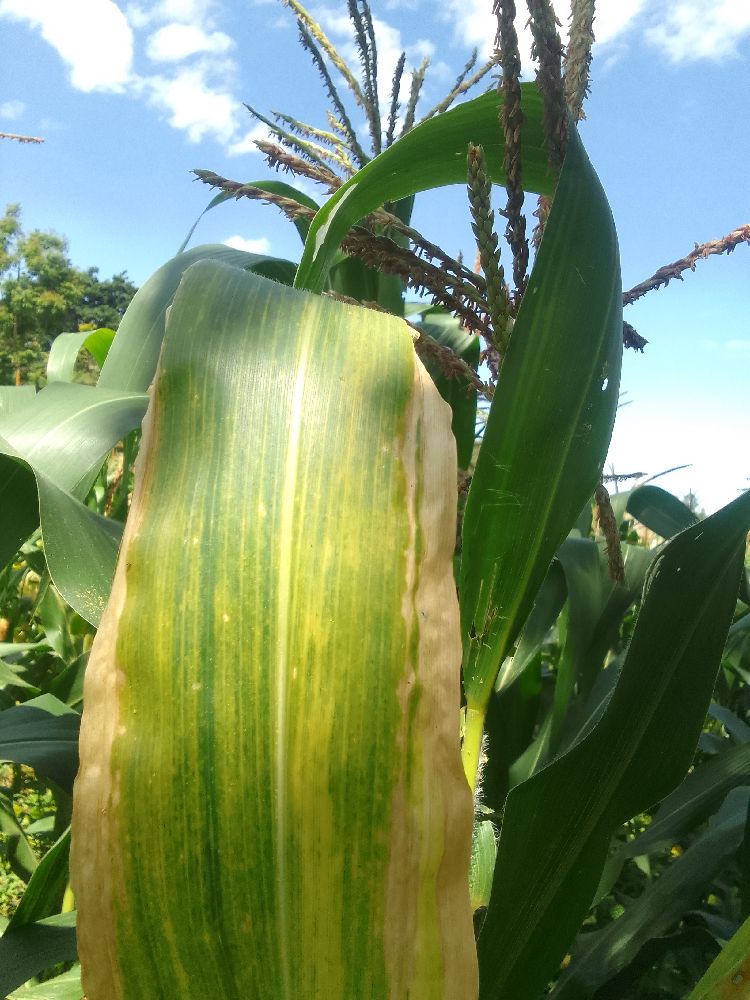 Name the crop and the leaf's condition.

maize, maize lethal necrosis
